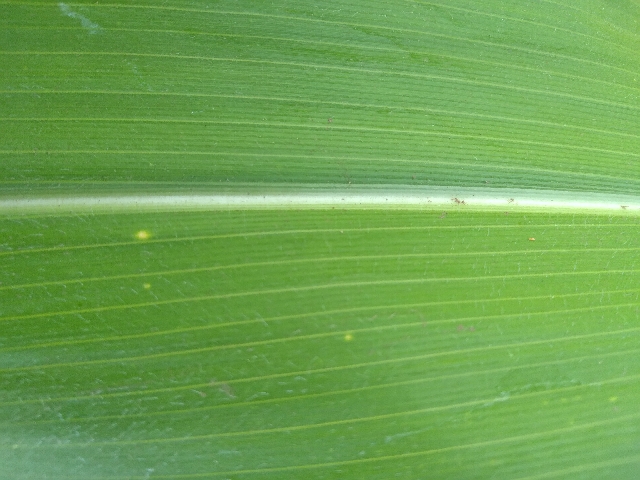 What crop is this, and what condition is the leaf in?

maize, healthy
